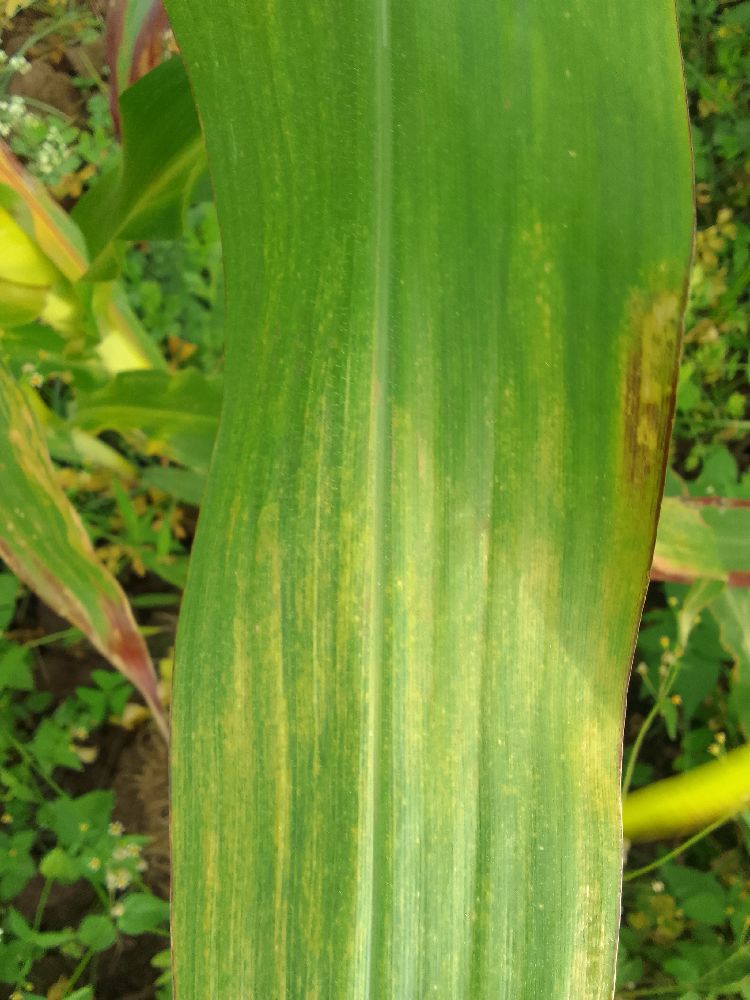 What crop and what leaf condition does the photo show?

maize, maize lethal necrosis
